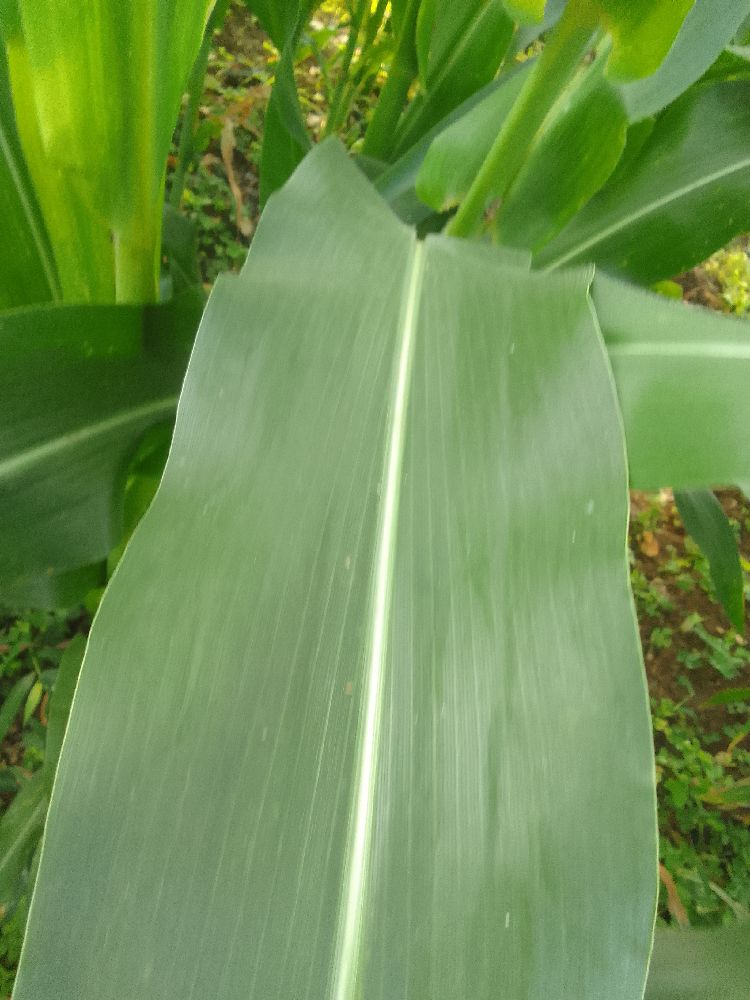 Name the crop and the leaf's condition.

maize, healthy
